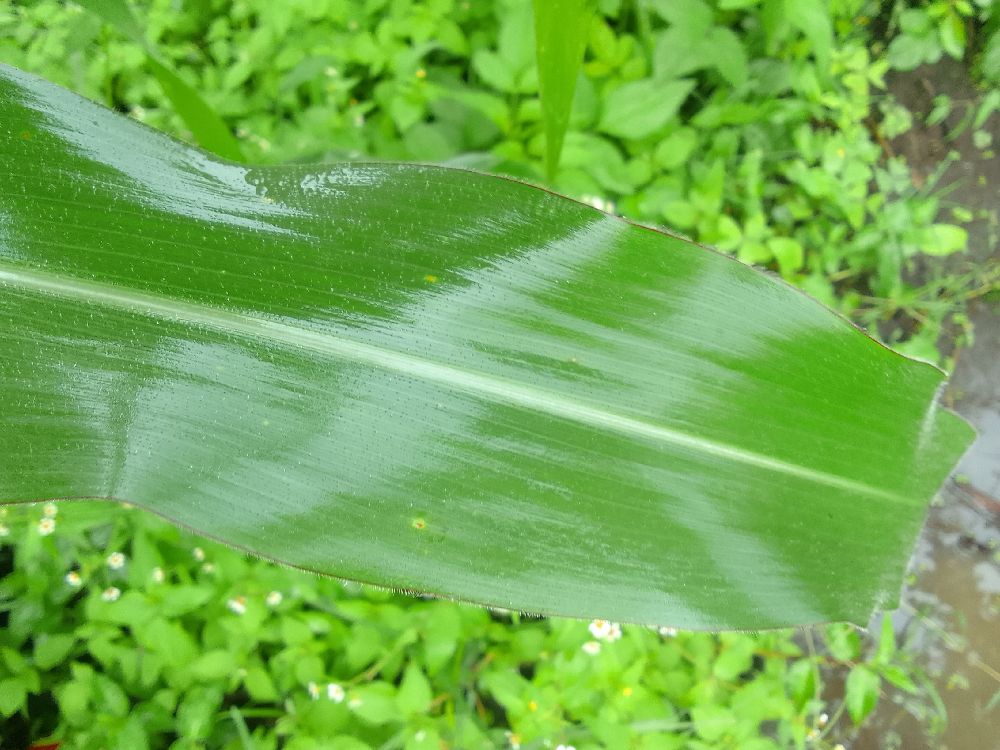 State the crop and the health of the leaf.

maize, healthy
